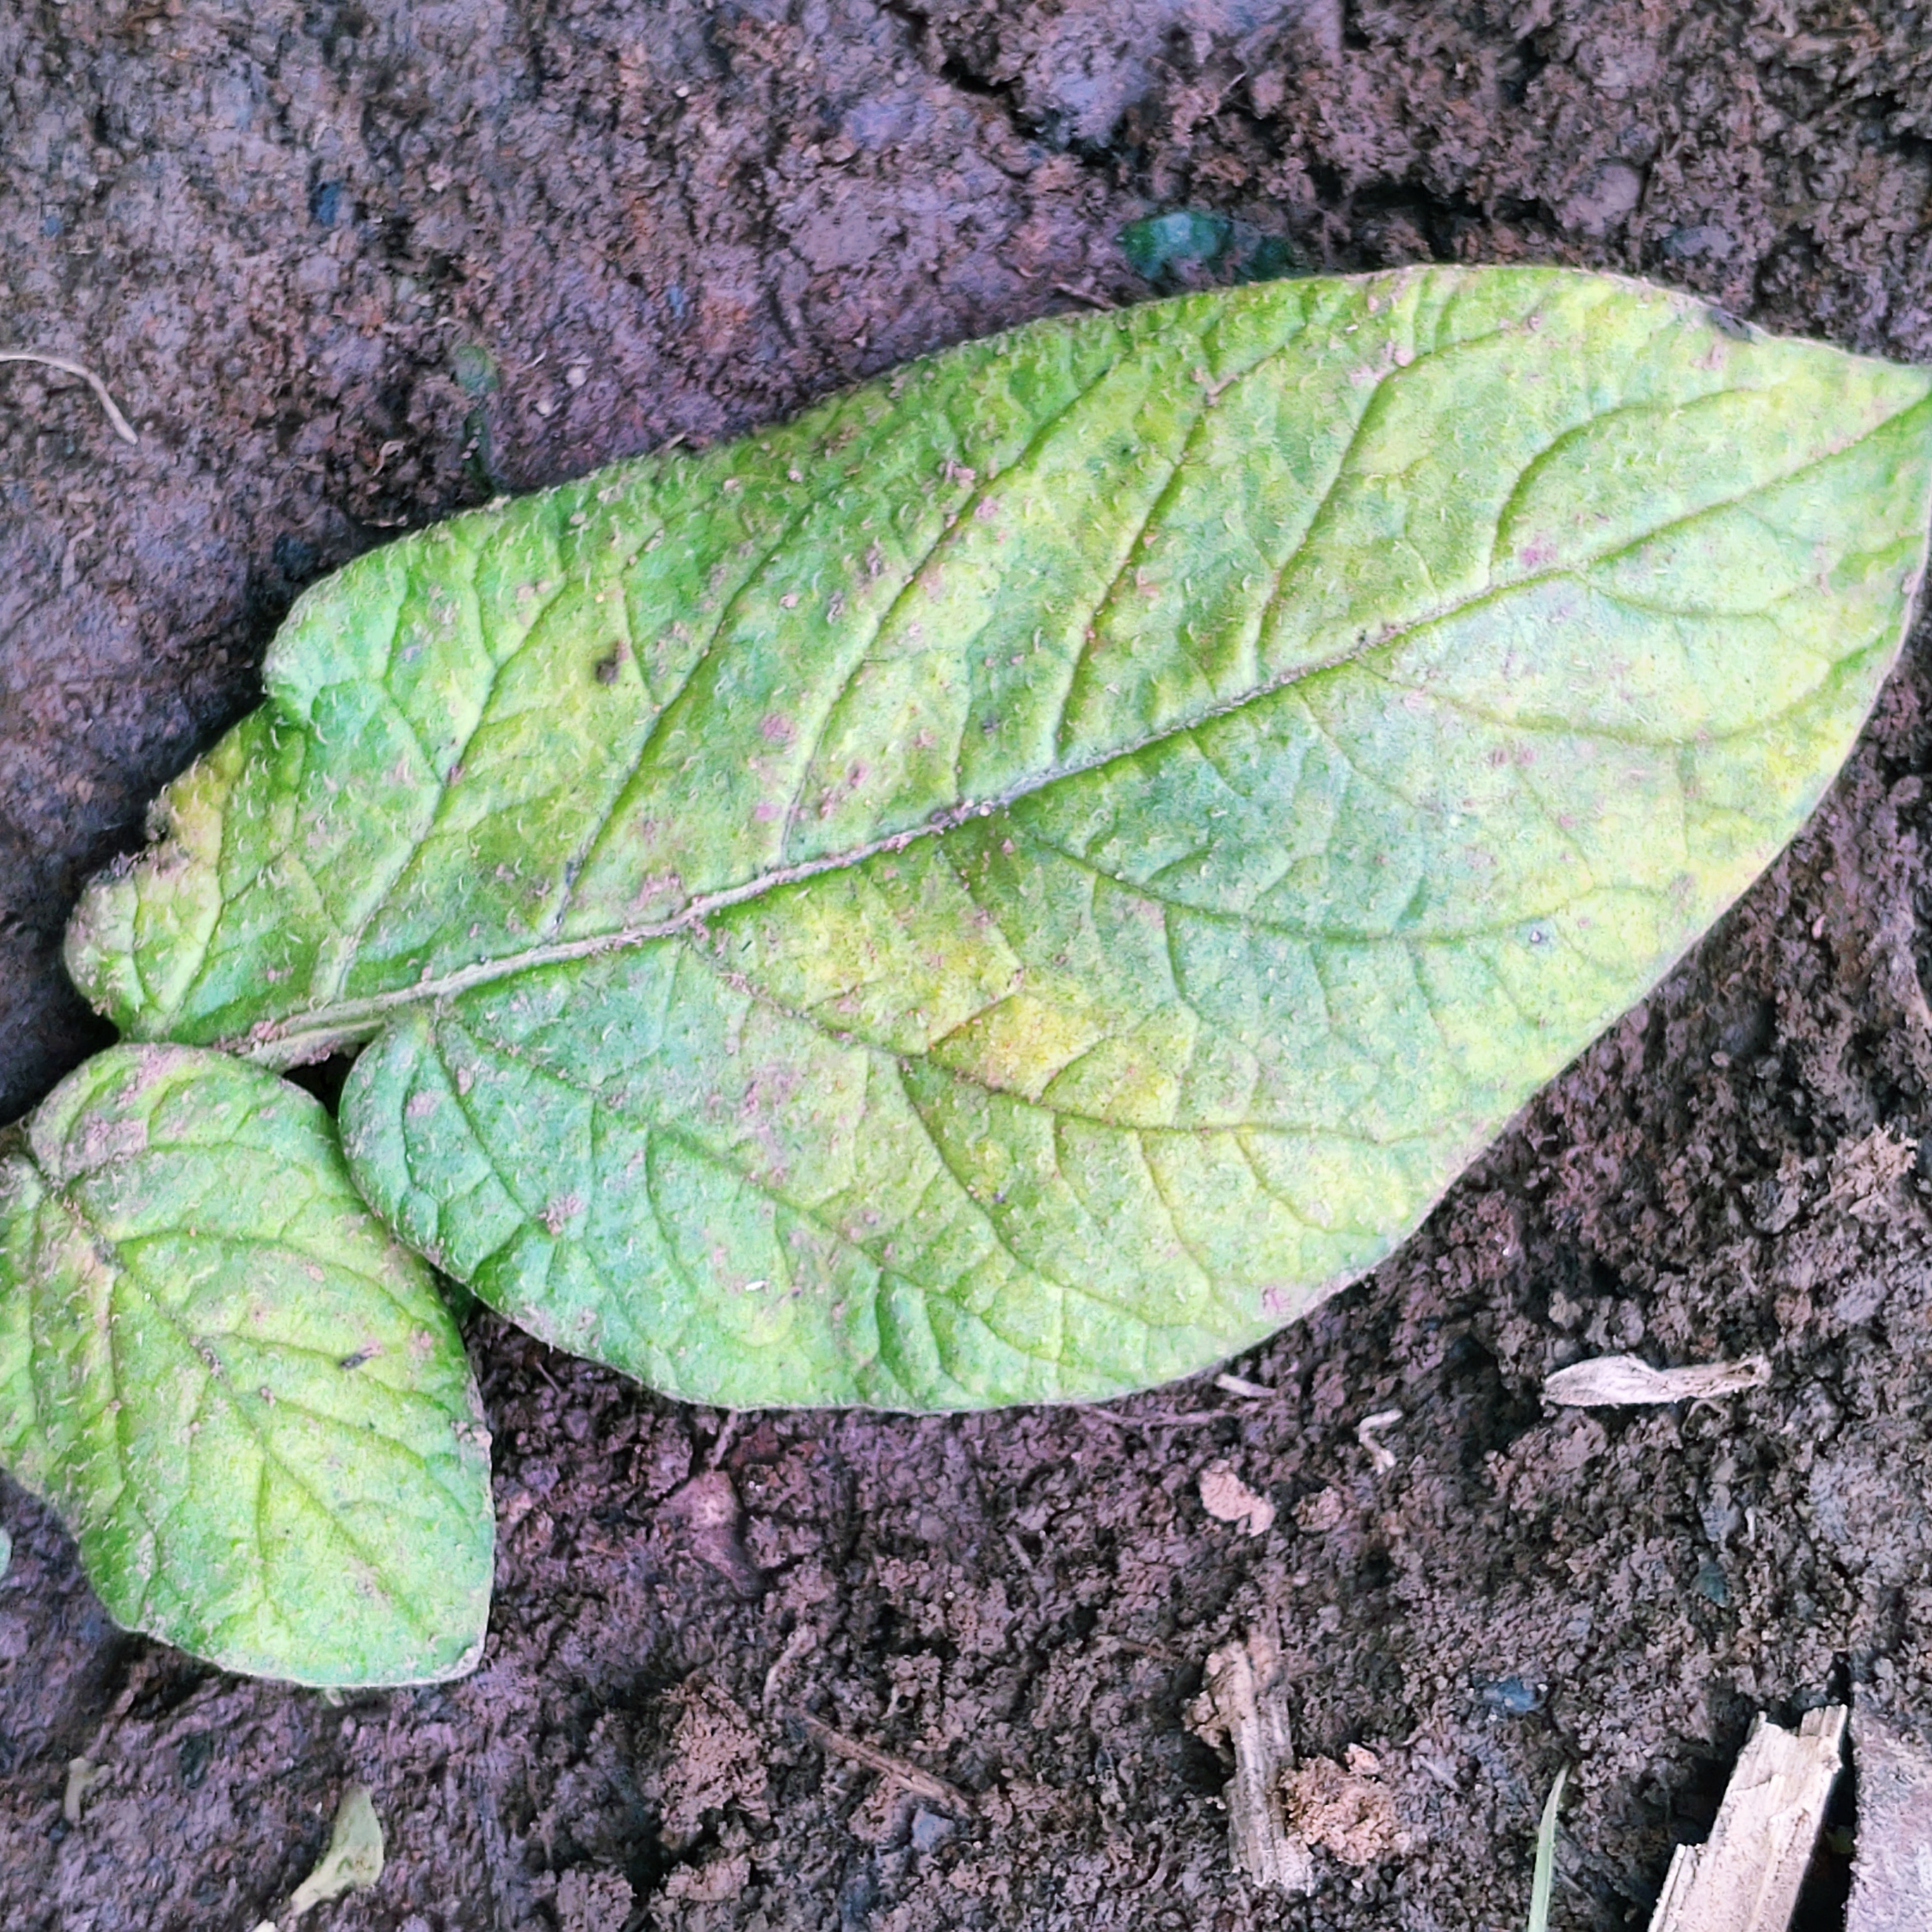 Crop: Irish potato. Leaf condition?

late blight
